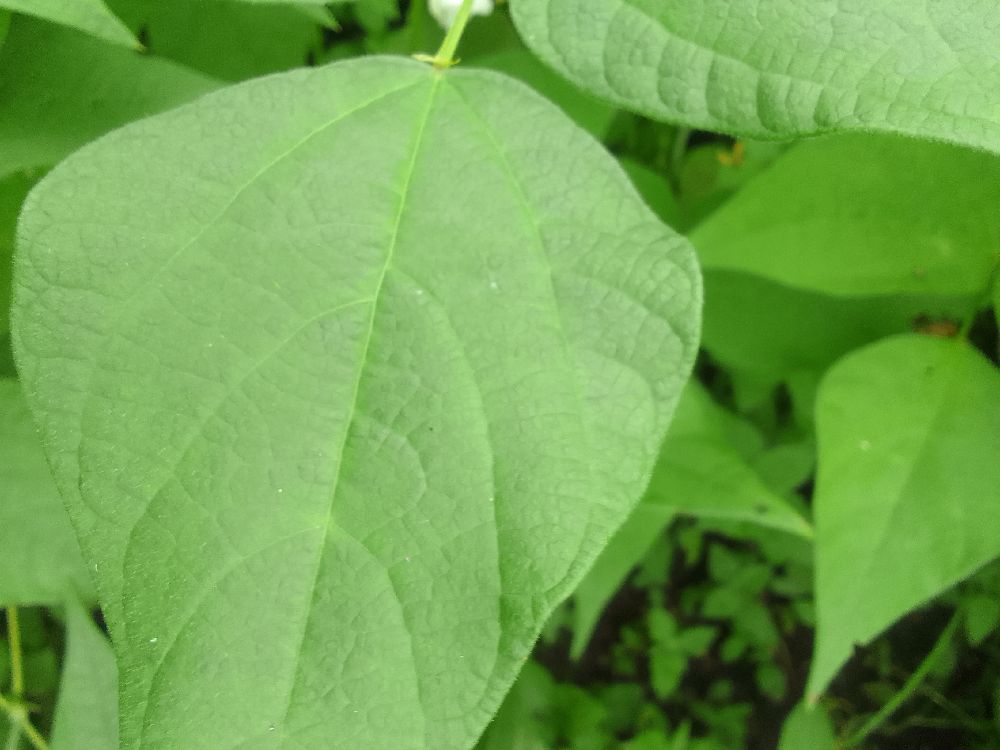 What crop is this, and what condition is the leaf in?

common bean, healthy
